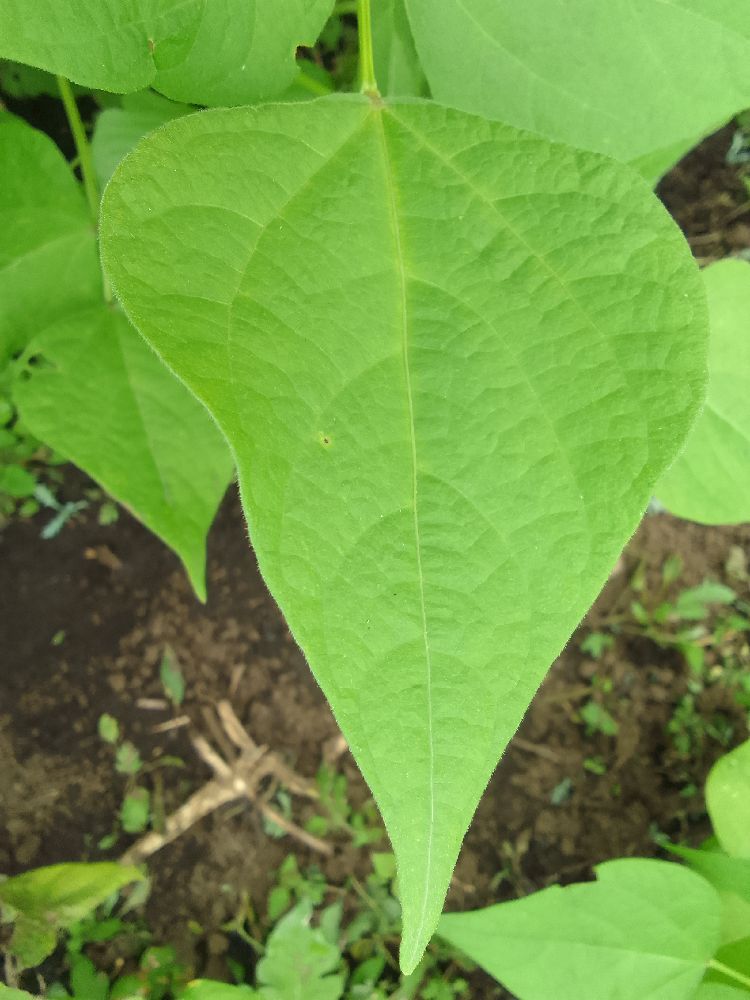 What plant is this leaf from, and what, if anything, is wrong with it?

common bean, healthy
